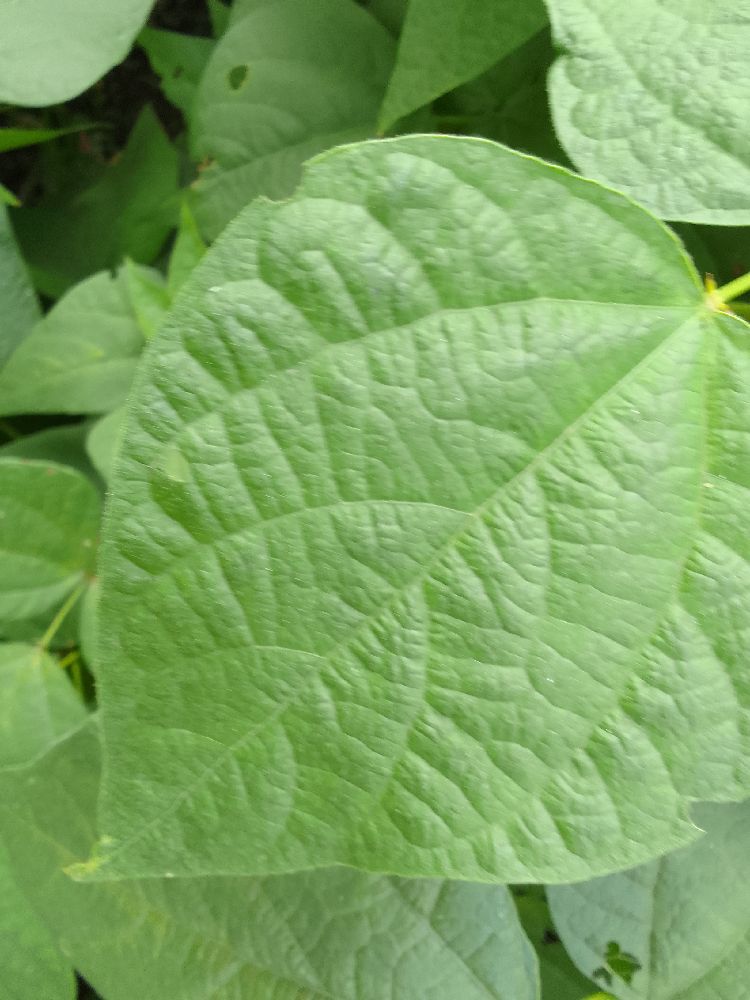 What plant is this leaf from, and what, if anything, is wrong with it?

common bean, healthy
